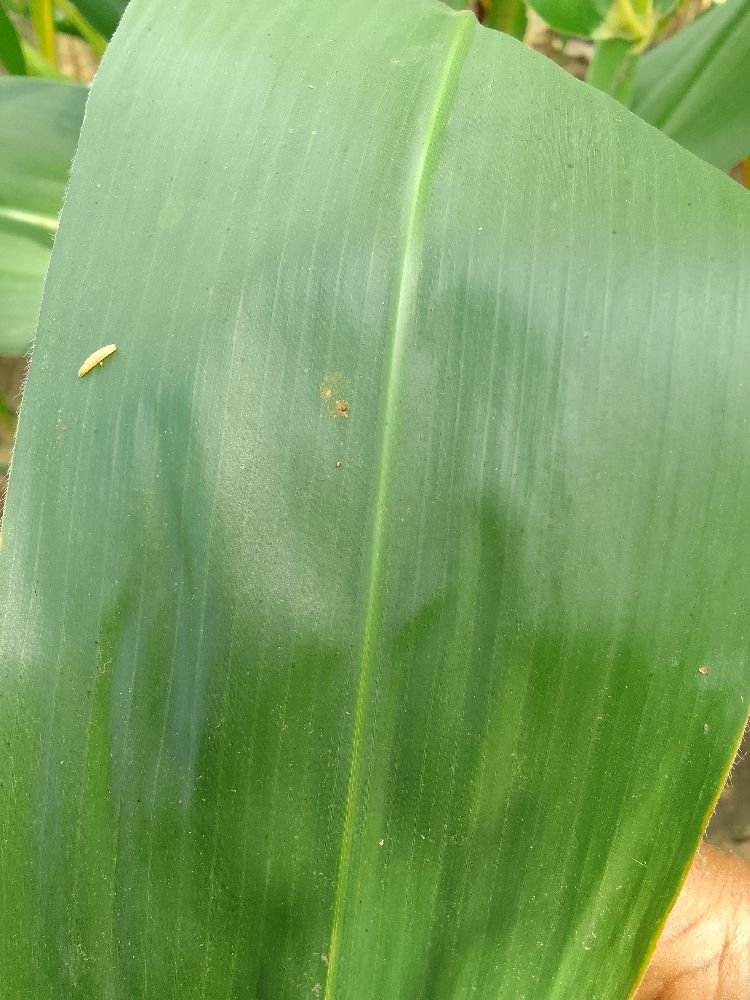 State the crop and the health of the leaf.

maize, healthy
